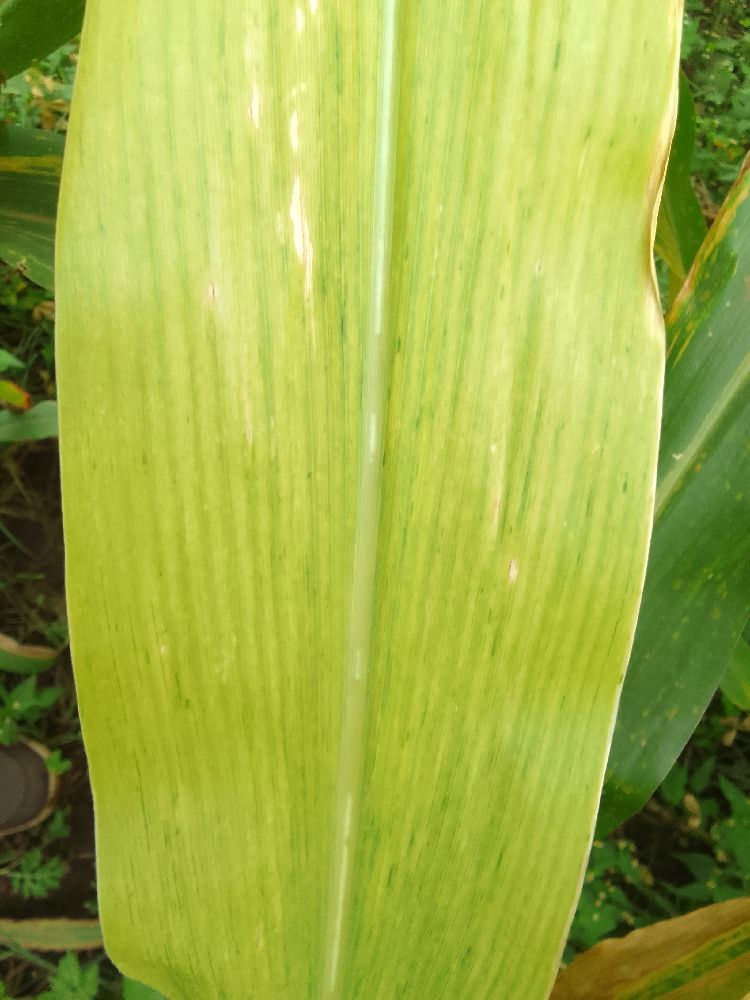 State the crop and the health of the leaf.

maize, maize lethal necrosis
